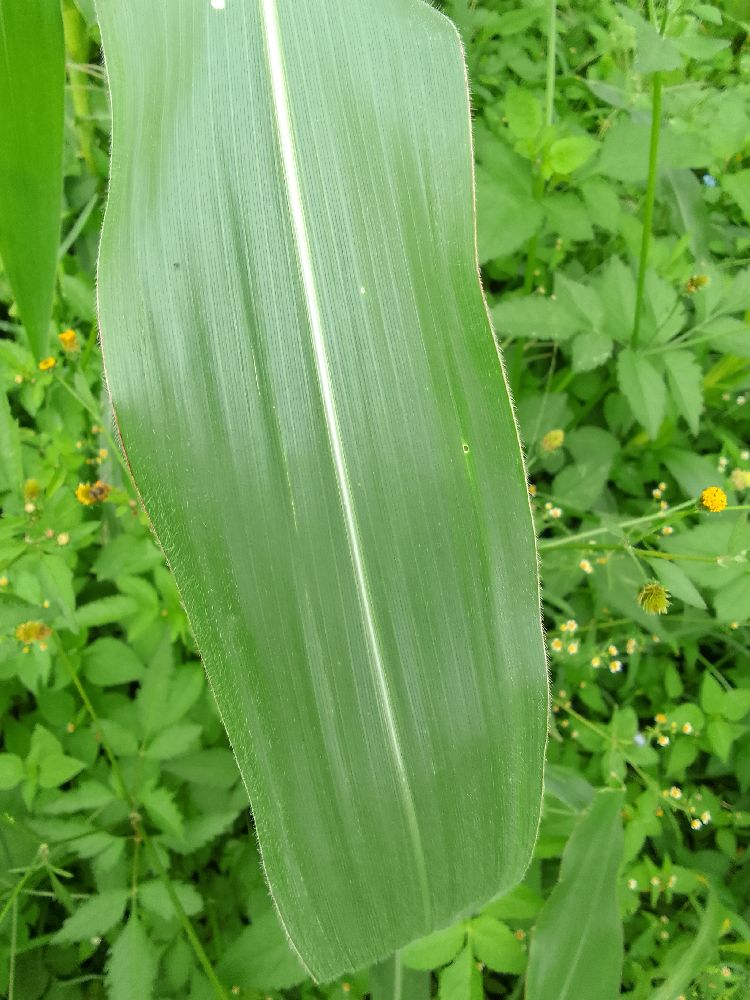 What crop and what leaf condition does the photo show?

maize, healthy
